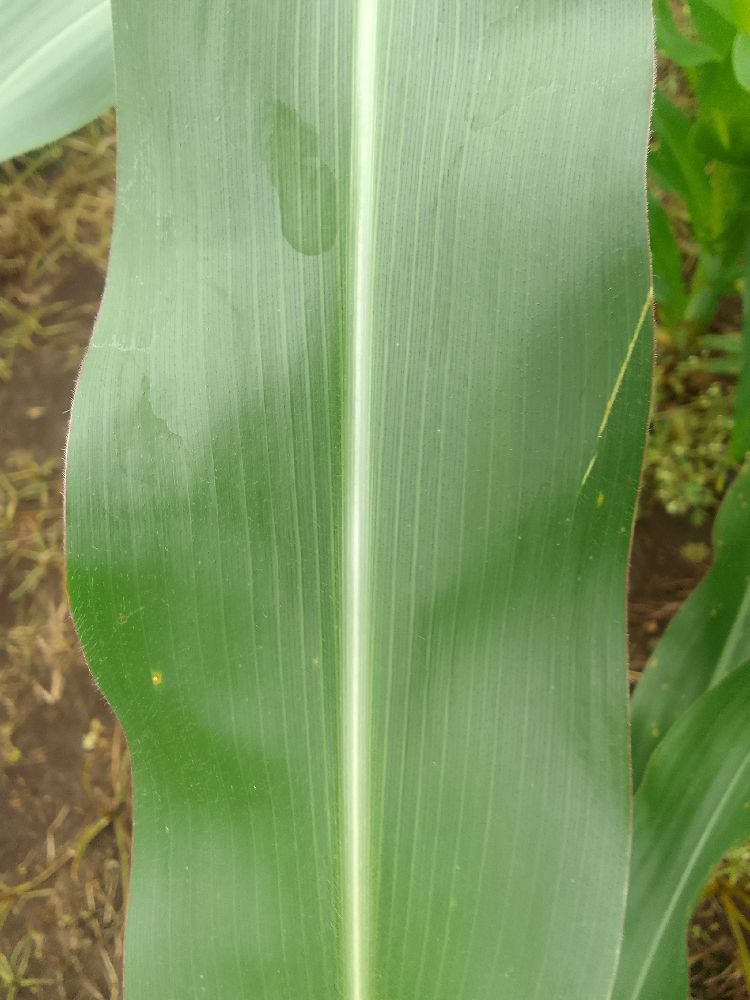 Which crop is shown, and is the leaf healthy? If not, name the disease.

maize, healthy
